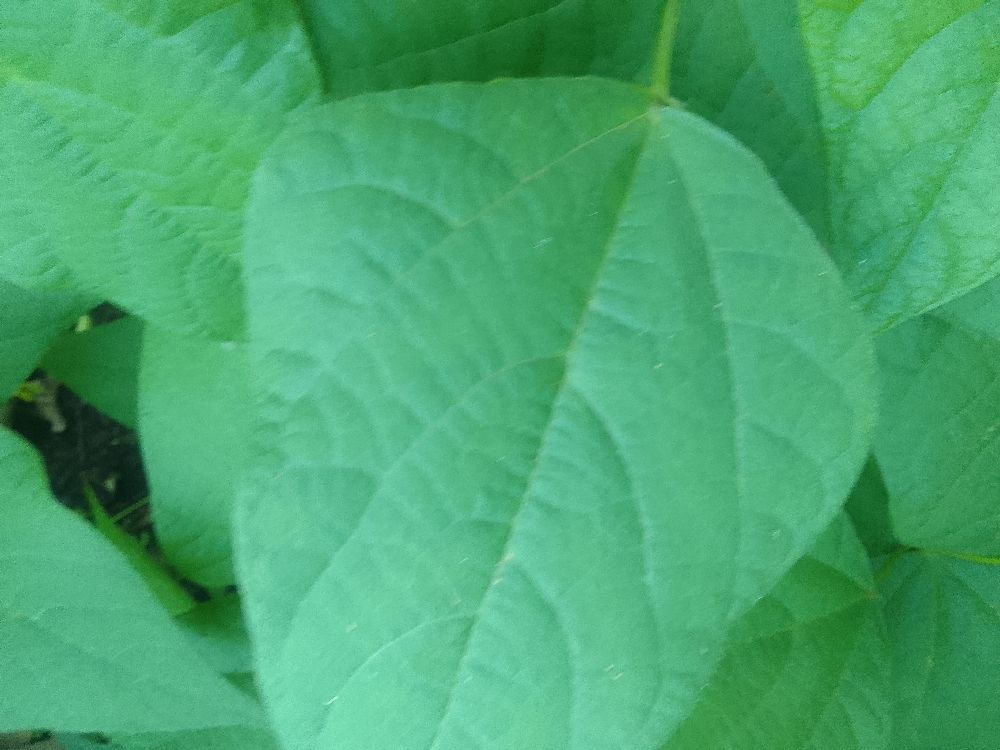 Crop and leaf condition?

common bean, healthy
